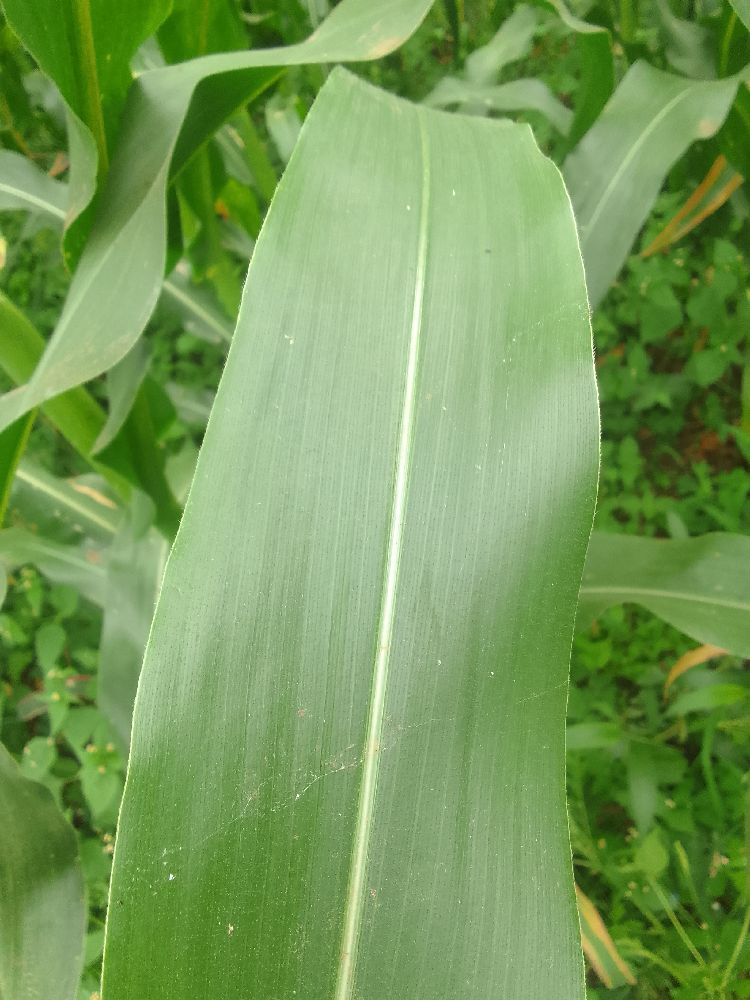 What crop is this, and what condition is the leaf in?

maize, healthy
